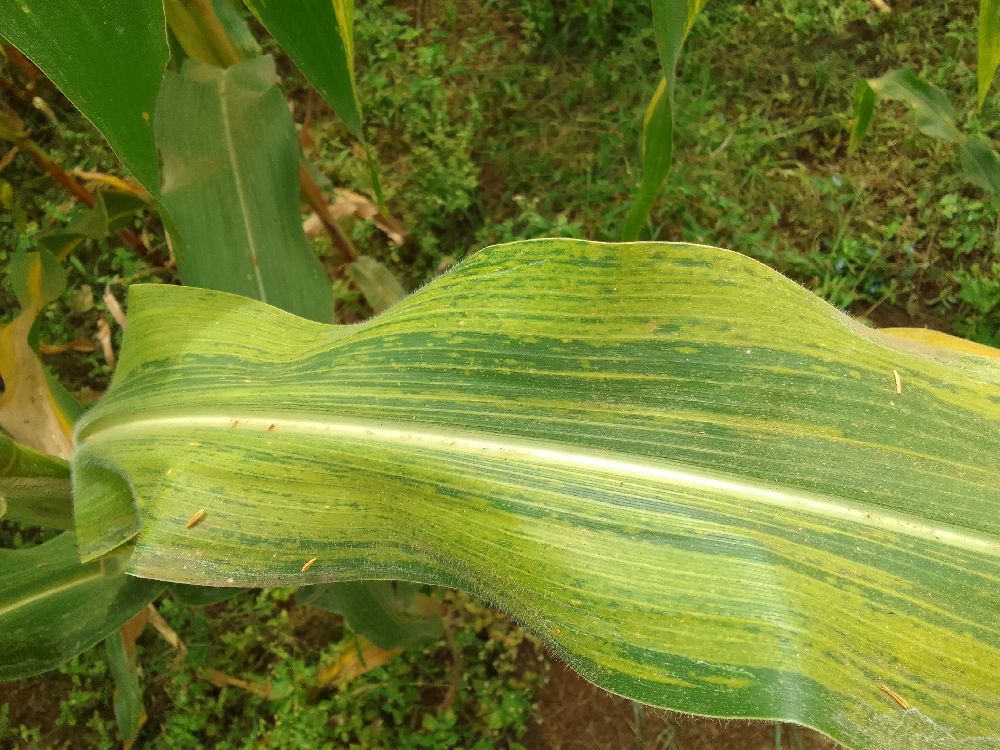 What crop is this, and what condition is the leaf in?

maize, maize lethal necrosis
